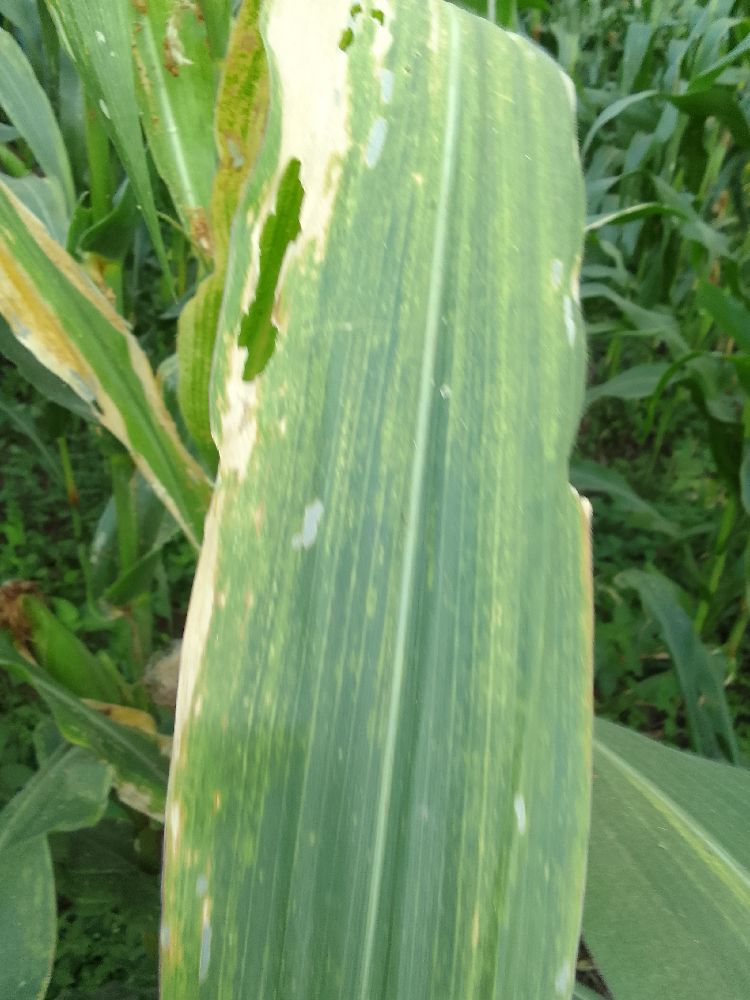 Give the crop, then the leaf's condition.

maize, maize lethal necrosis
